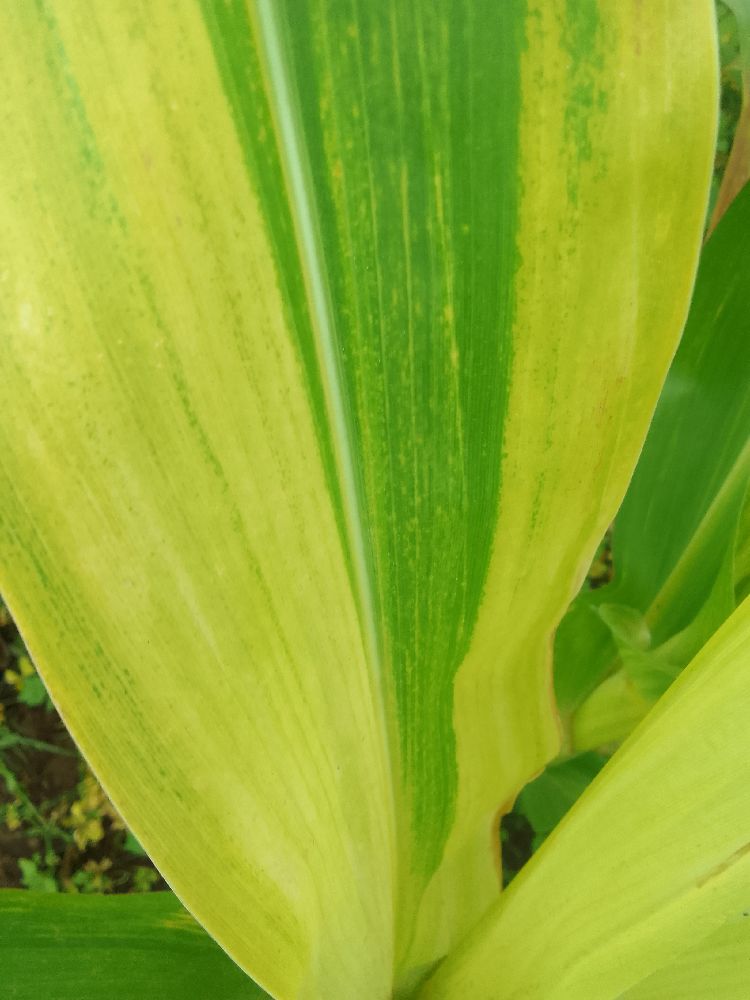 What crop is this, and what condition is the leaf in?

maize, maize lethal necrosis
